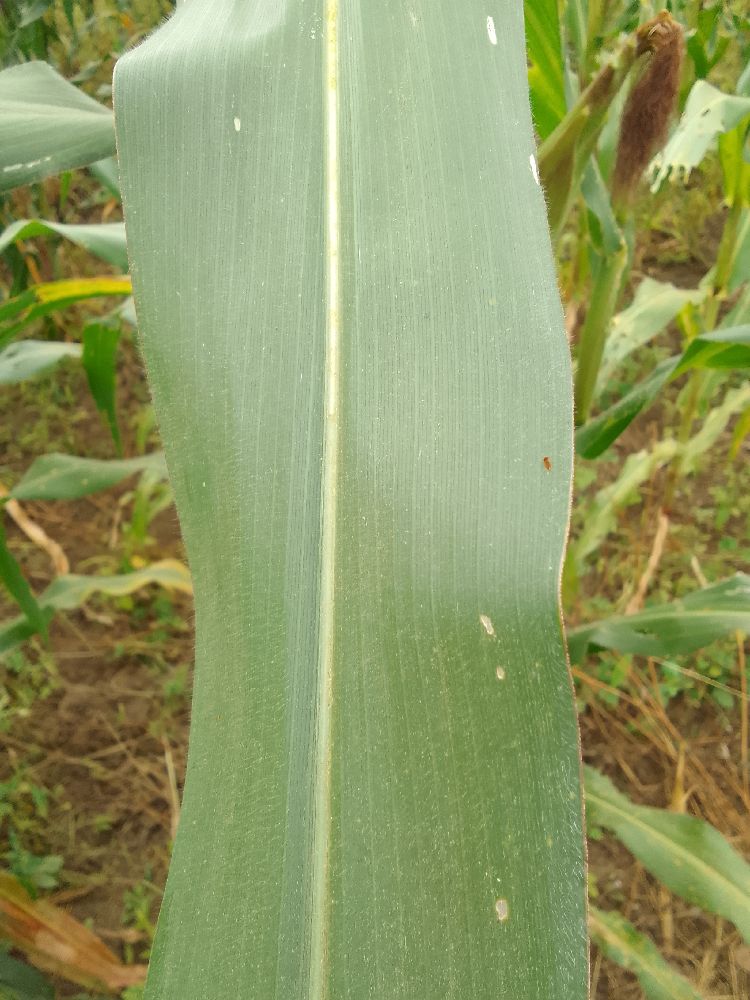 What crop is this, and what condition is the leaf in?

maize, healthy
